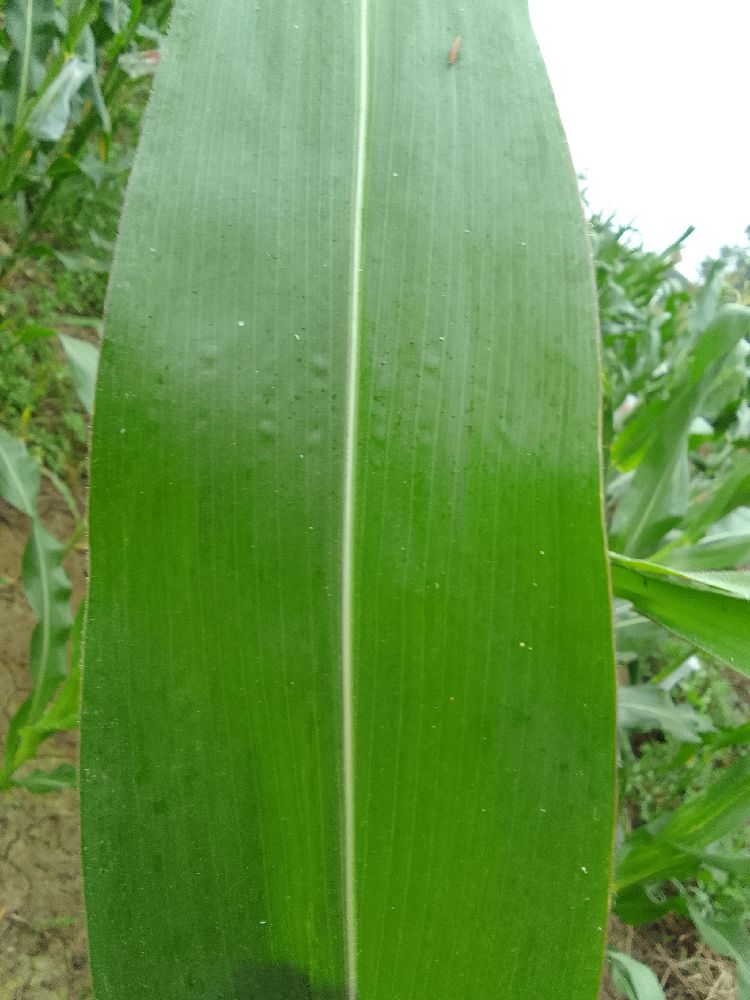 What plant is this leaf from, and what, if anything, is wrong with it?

maize, healthy
